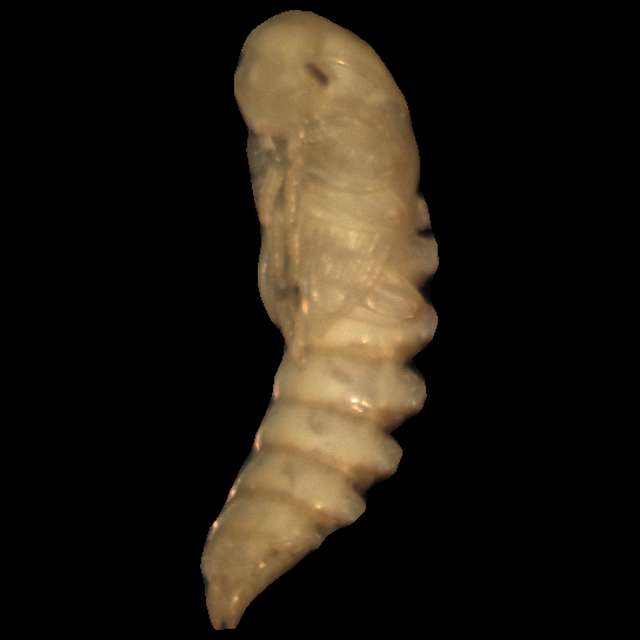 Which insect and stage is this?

mealworm pupa
